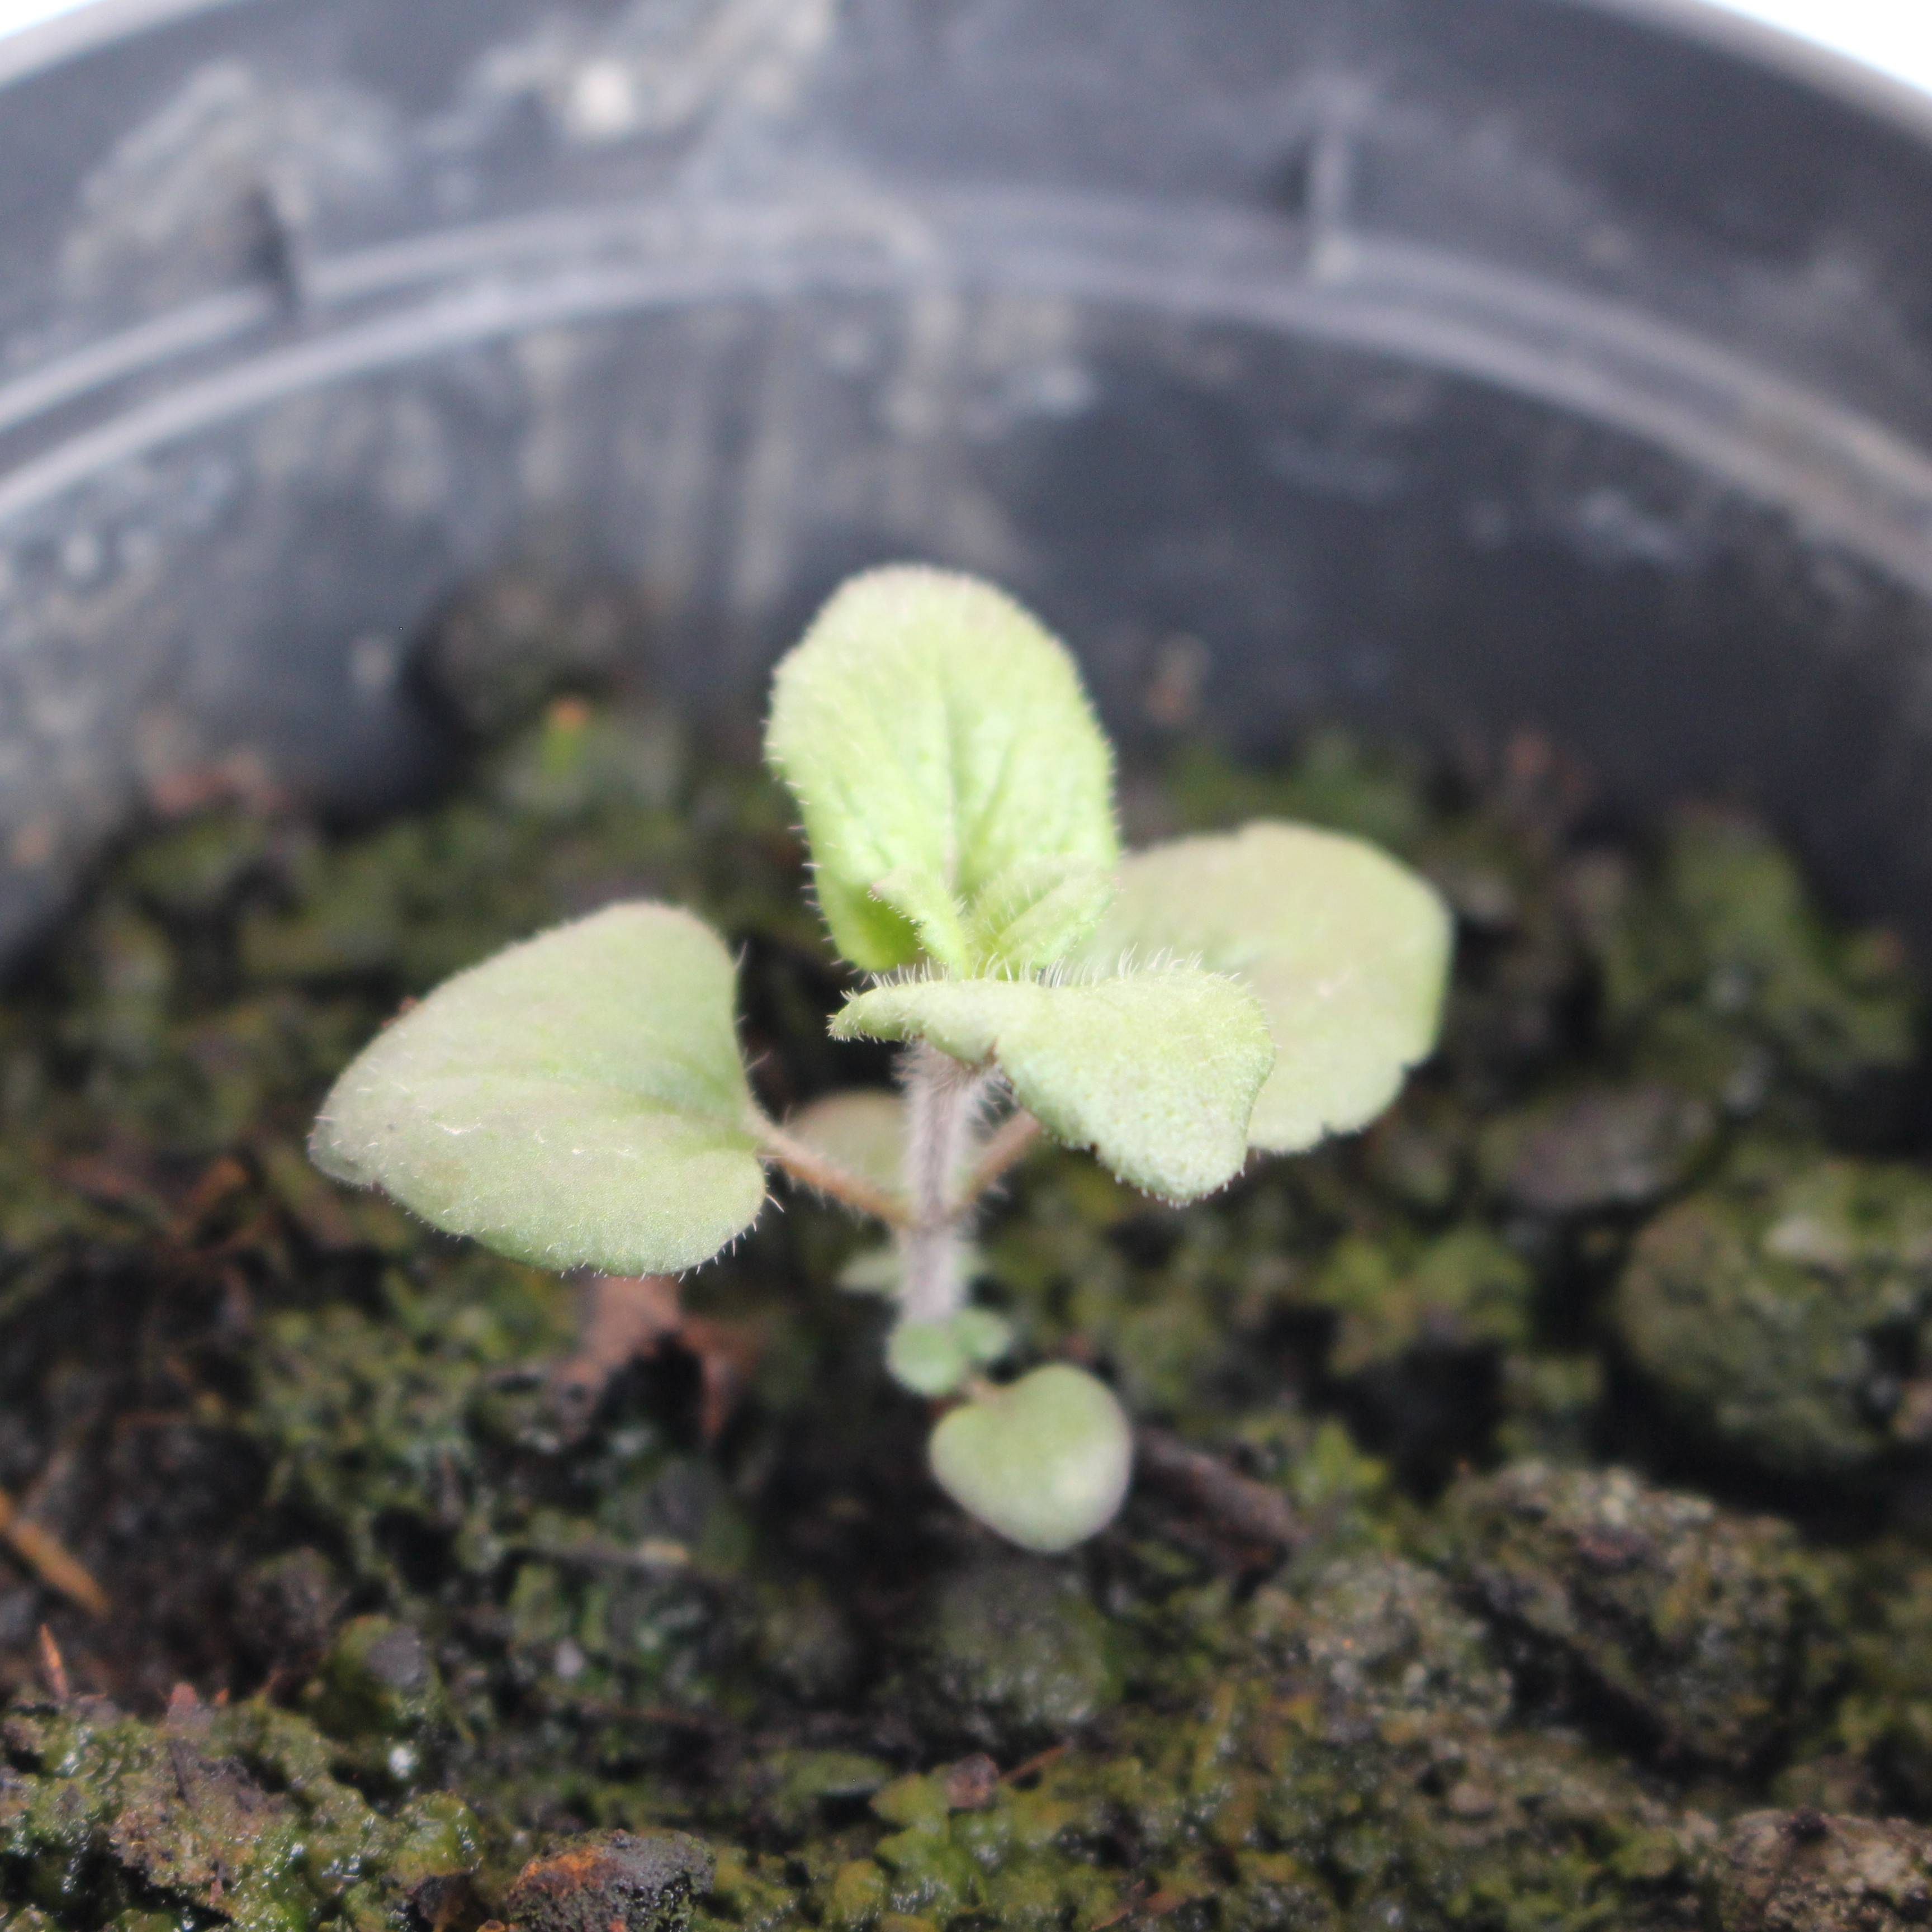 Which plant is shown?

Veronica persica
